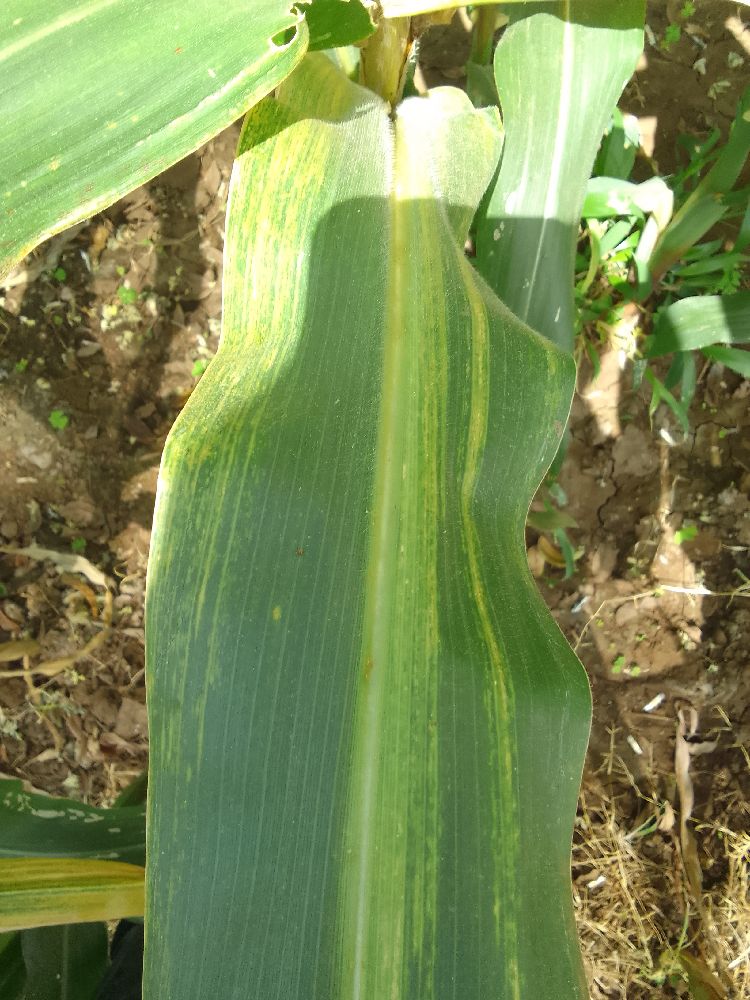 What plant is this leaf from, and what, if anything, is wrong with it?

maize, maize lethal necrosis
